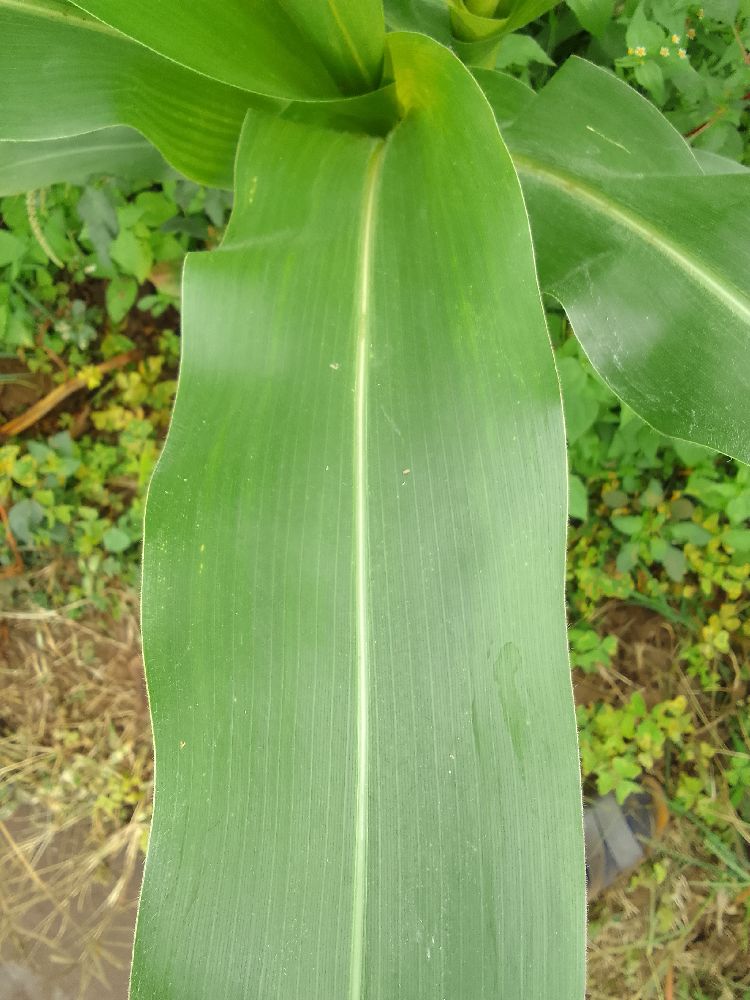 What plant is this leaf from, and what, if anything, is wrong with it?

maize, healthy
